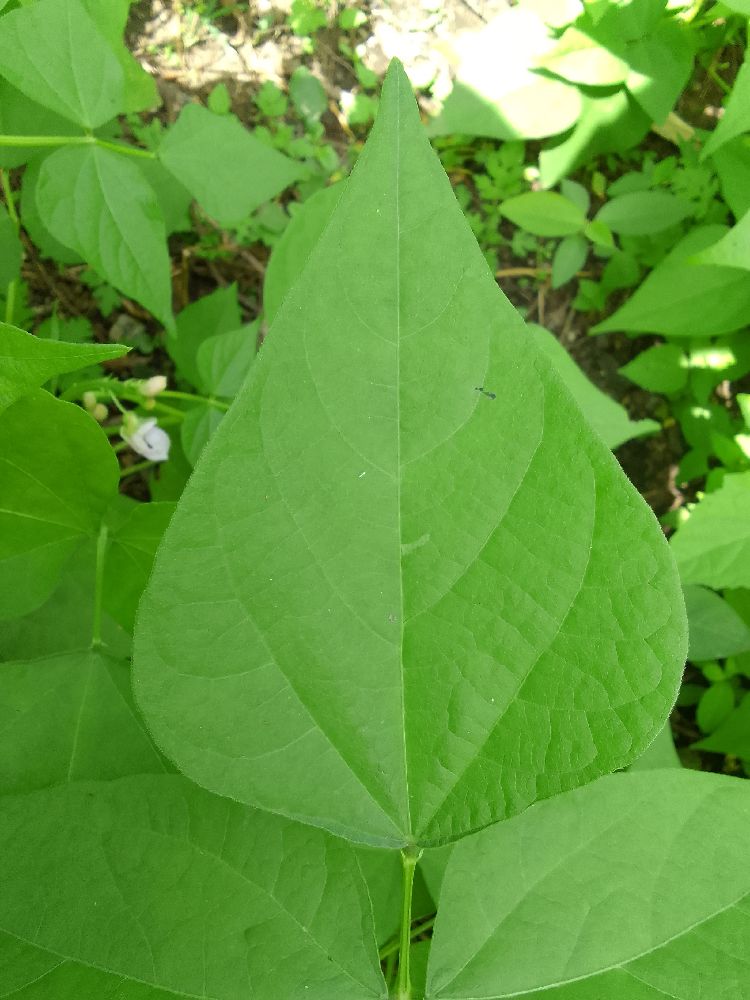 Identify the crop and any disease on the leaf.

common bean, healthy
